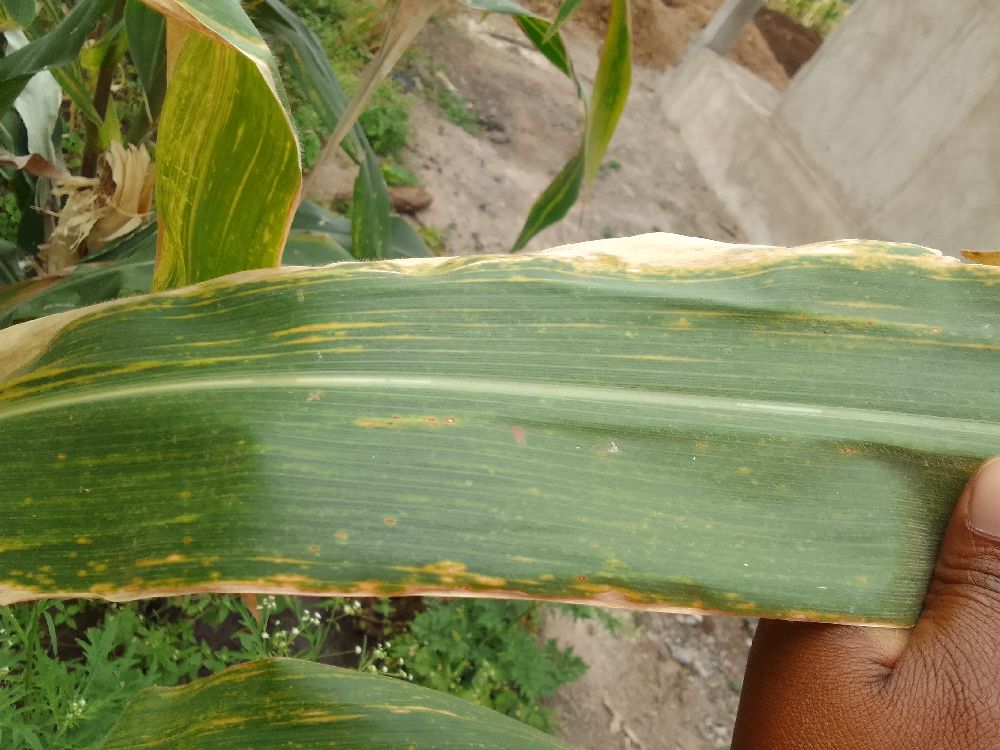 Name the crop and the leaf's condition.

maize, maize lethal necrosis
